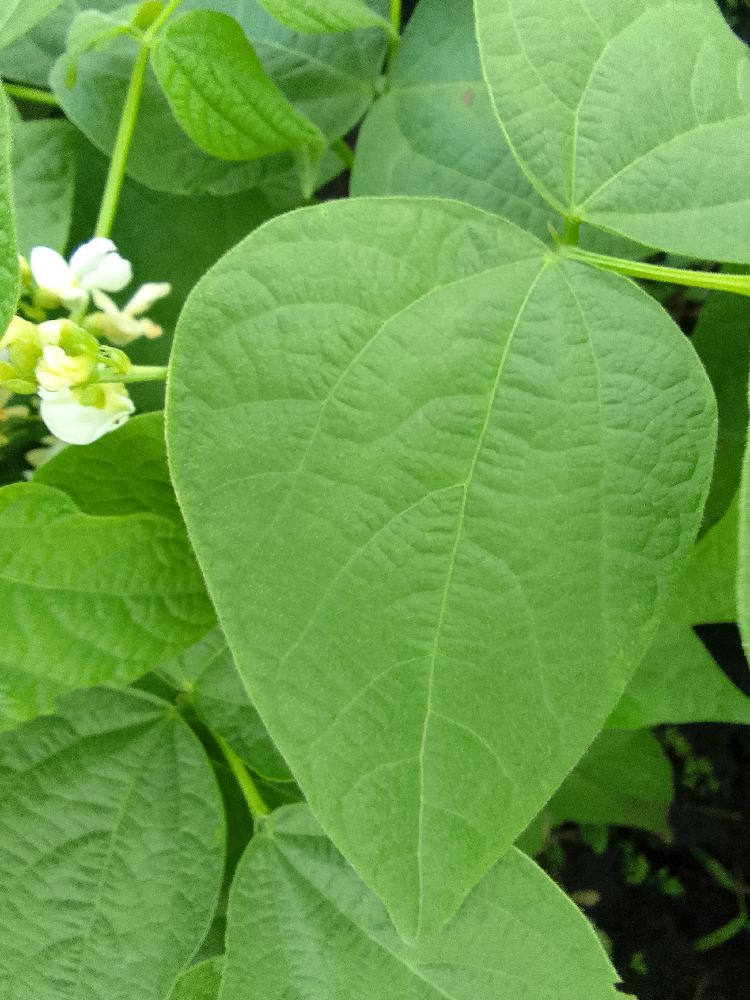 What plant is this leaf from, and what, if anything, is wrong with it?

common bean, healthy
